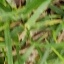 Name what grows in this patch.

grass
